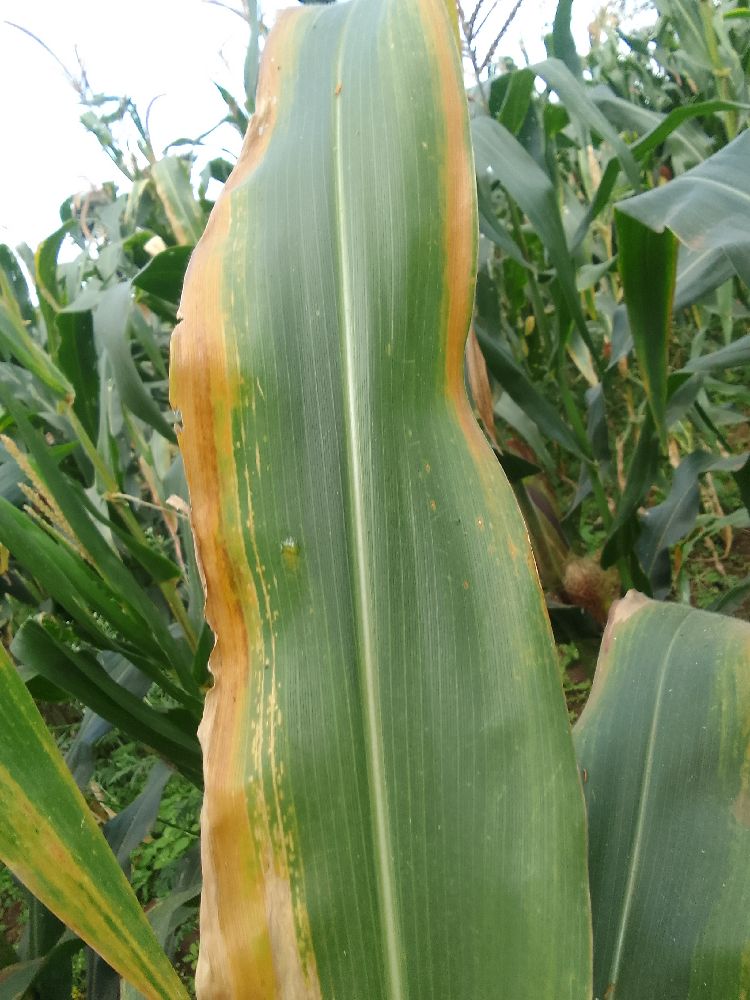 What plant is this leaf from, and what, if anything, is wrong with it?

maize, maize lethal necrosis
